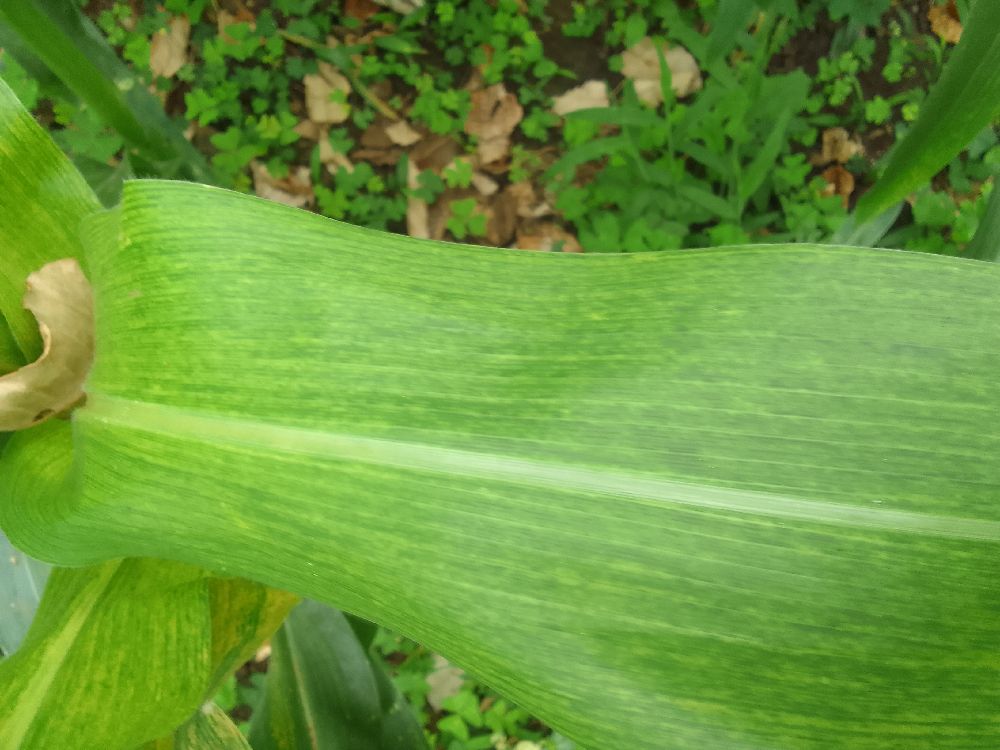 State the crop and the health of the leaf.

maize, maize lethal necrosis
